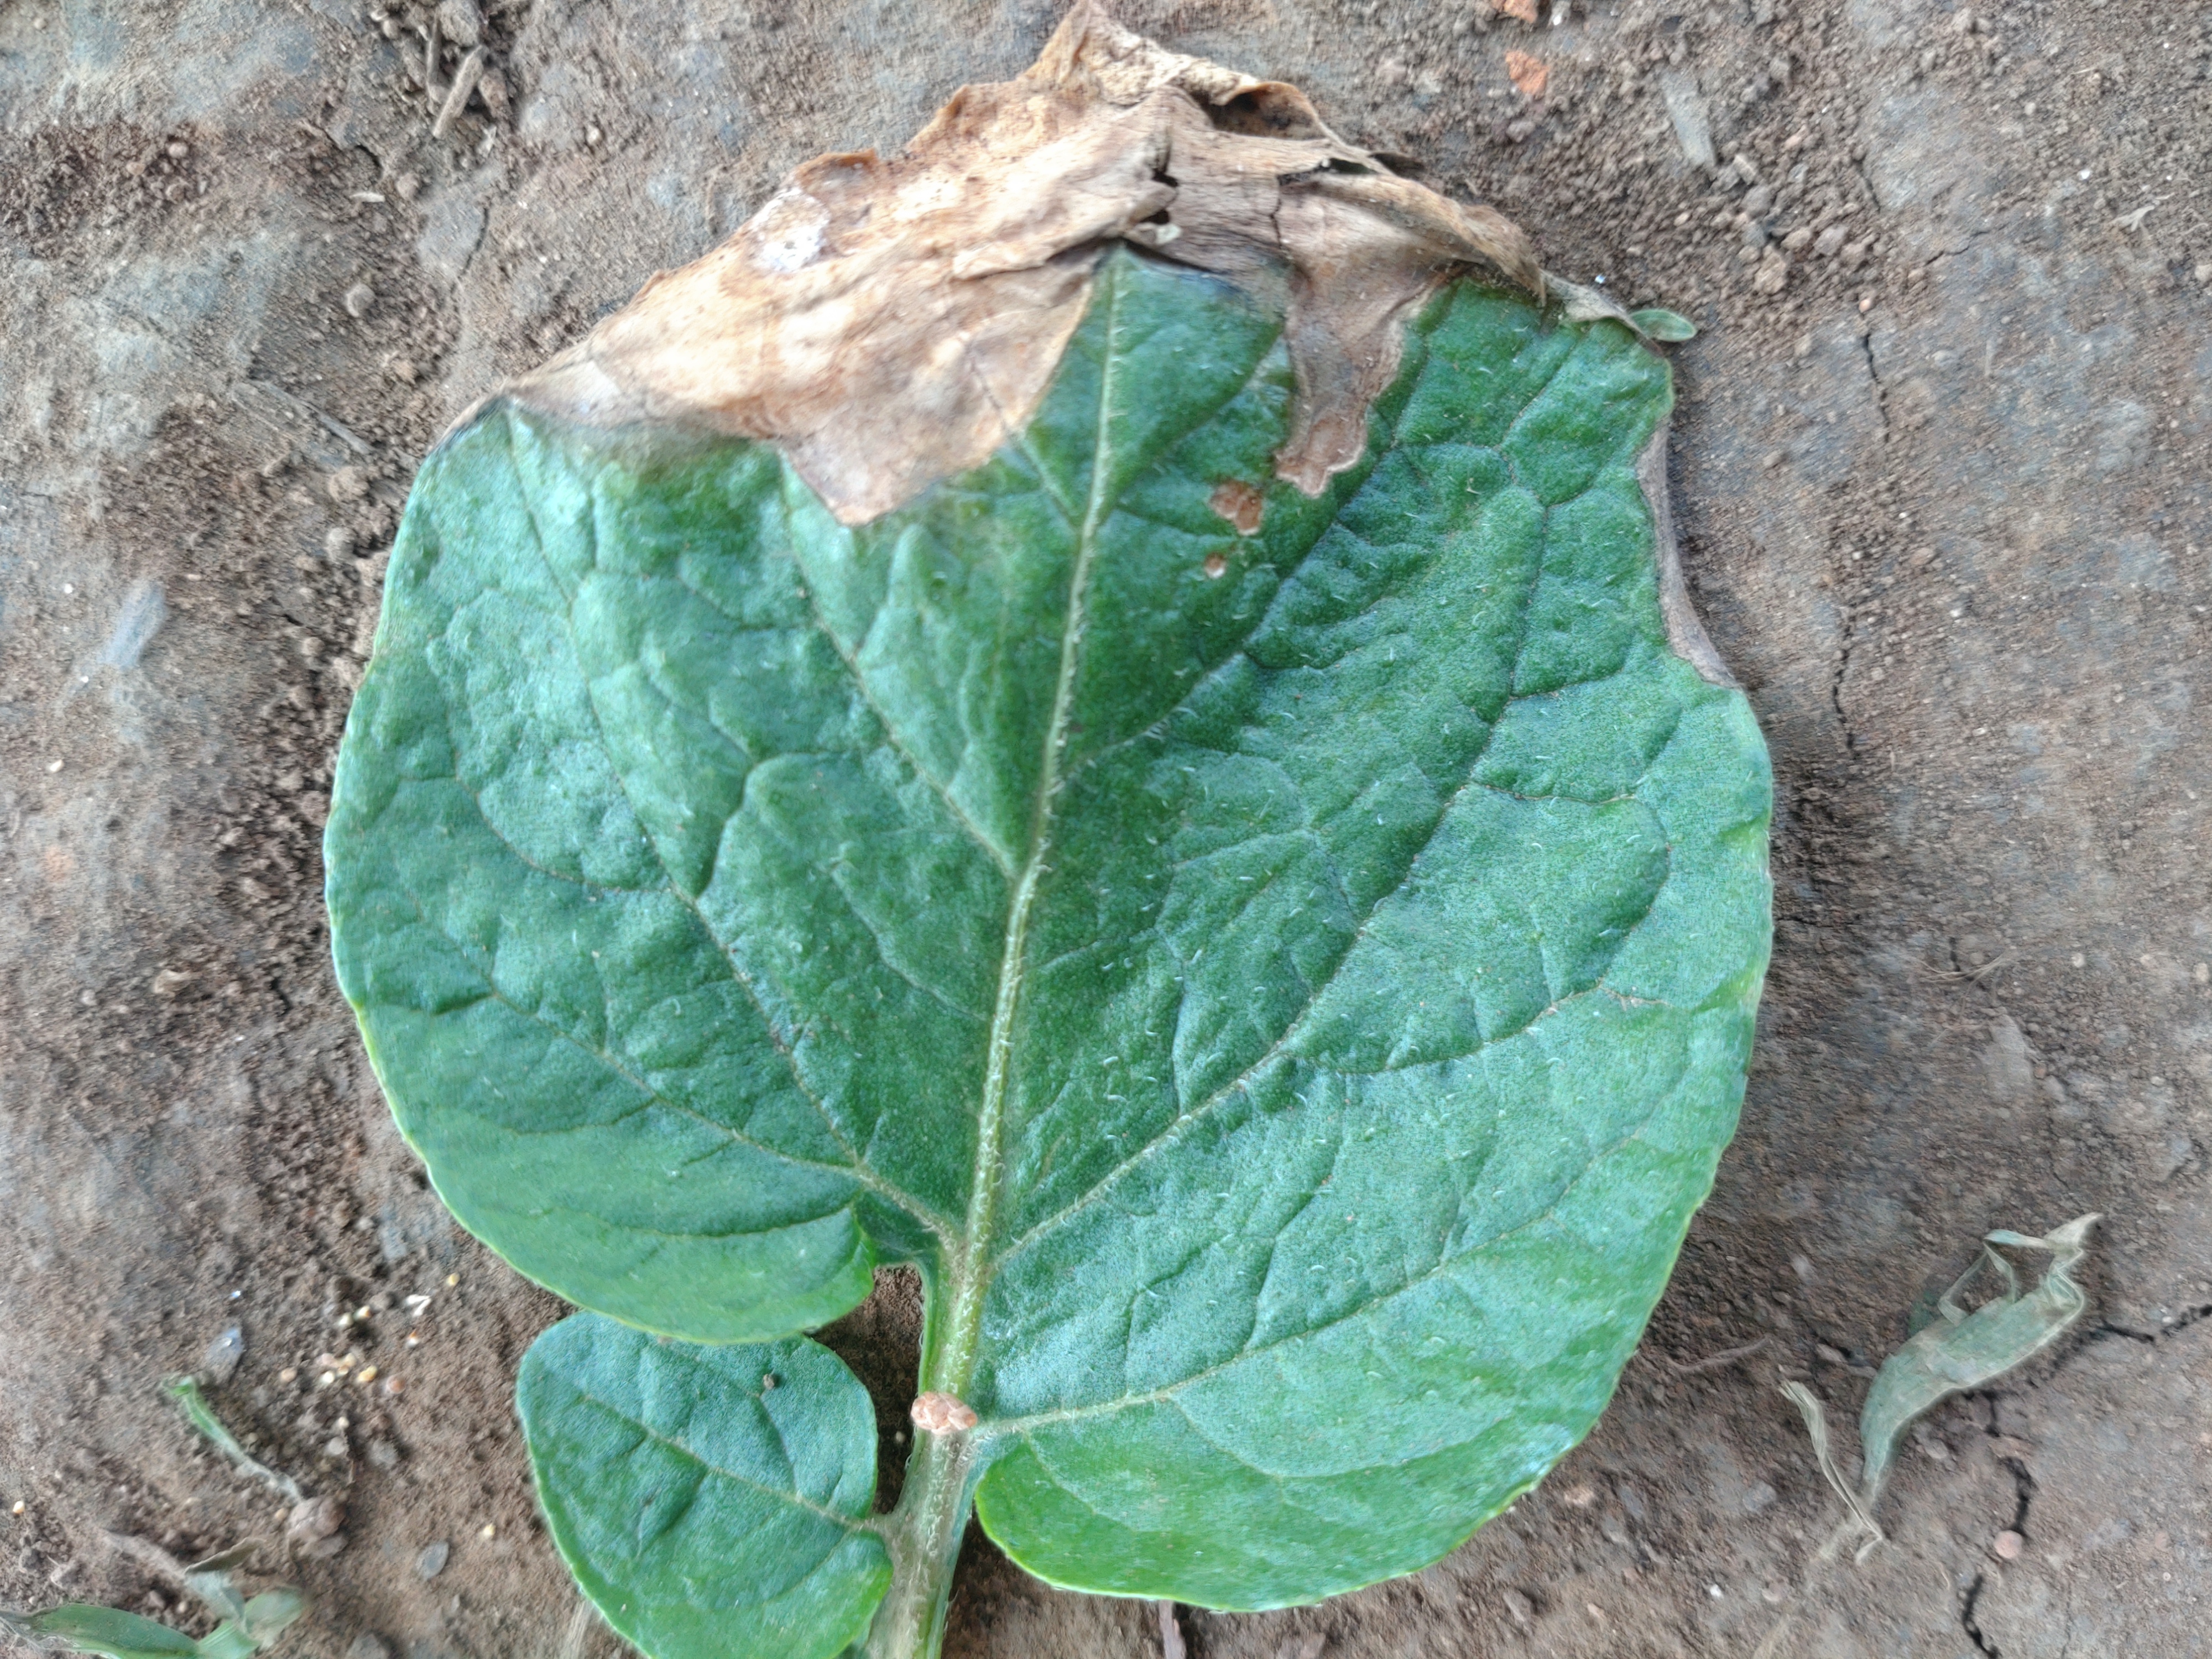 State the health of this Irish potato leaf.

early blight
